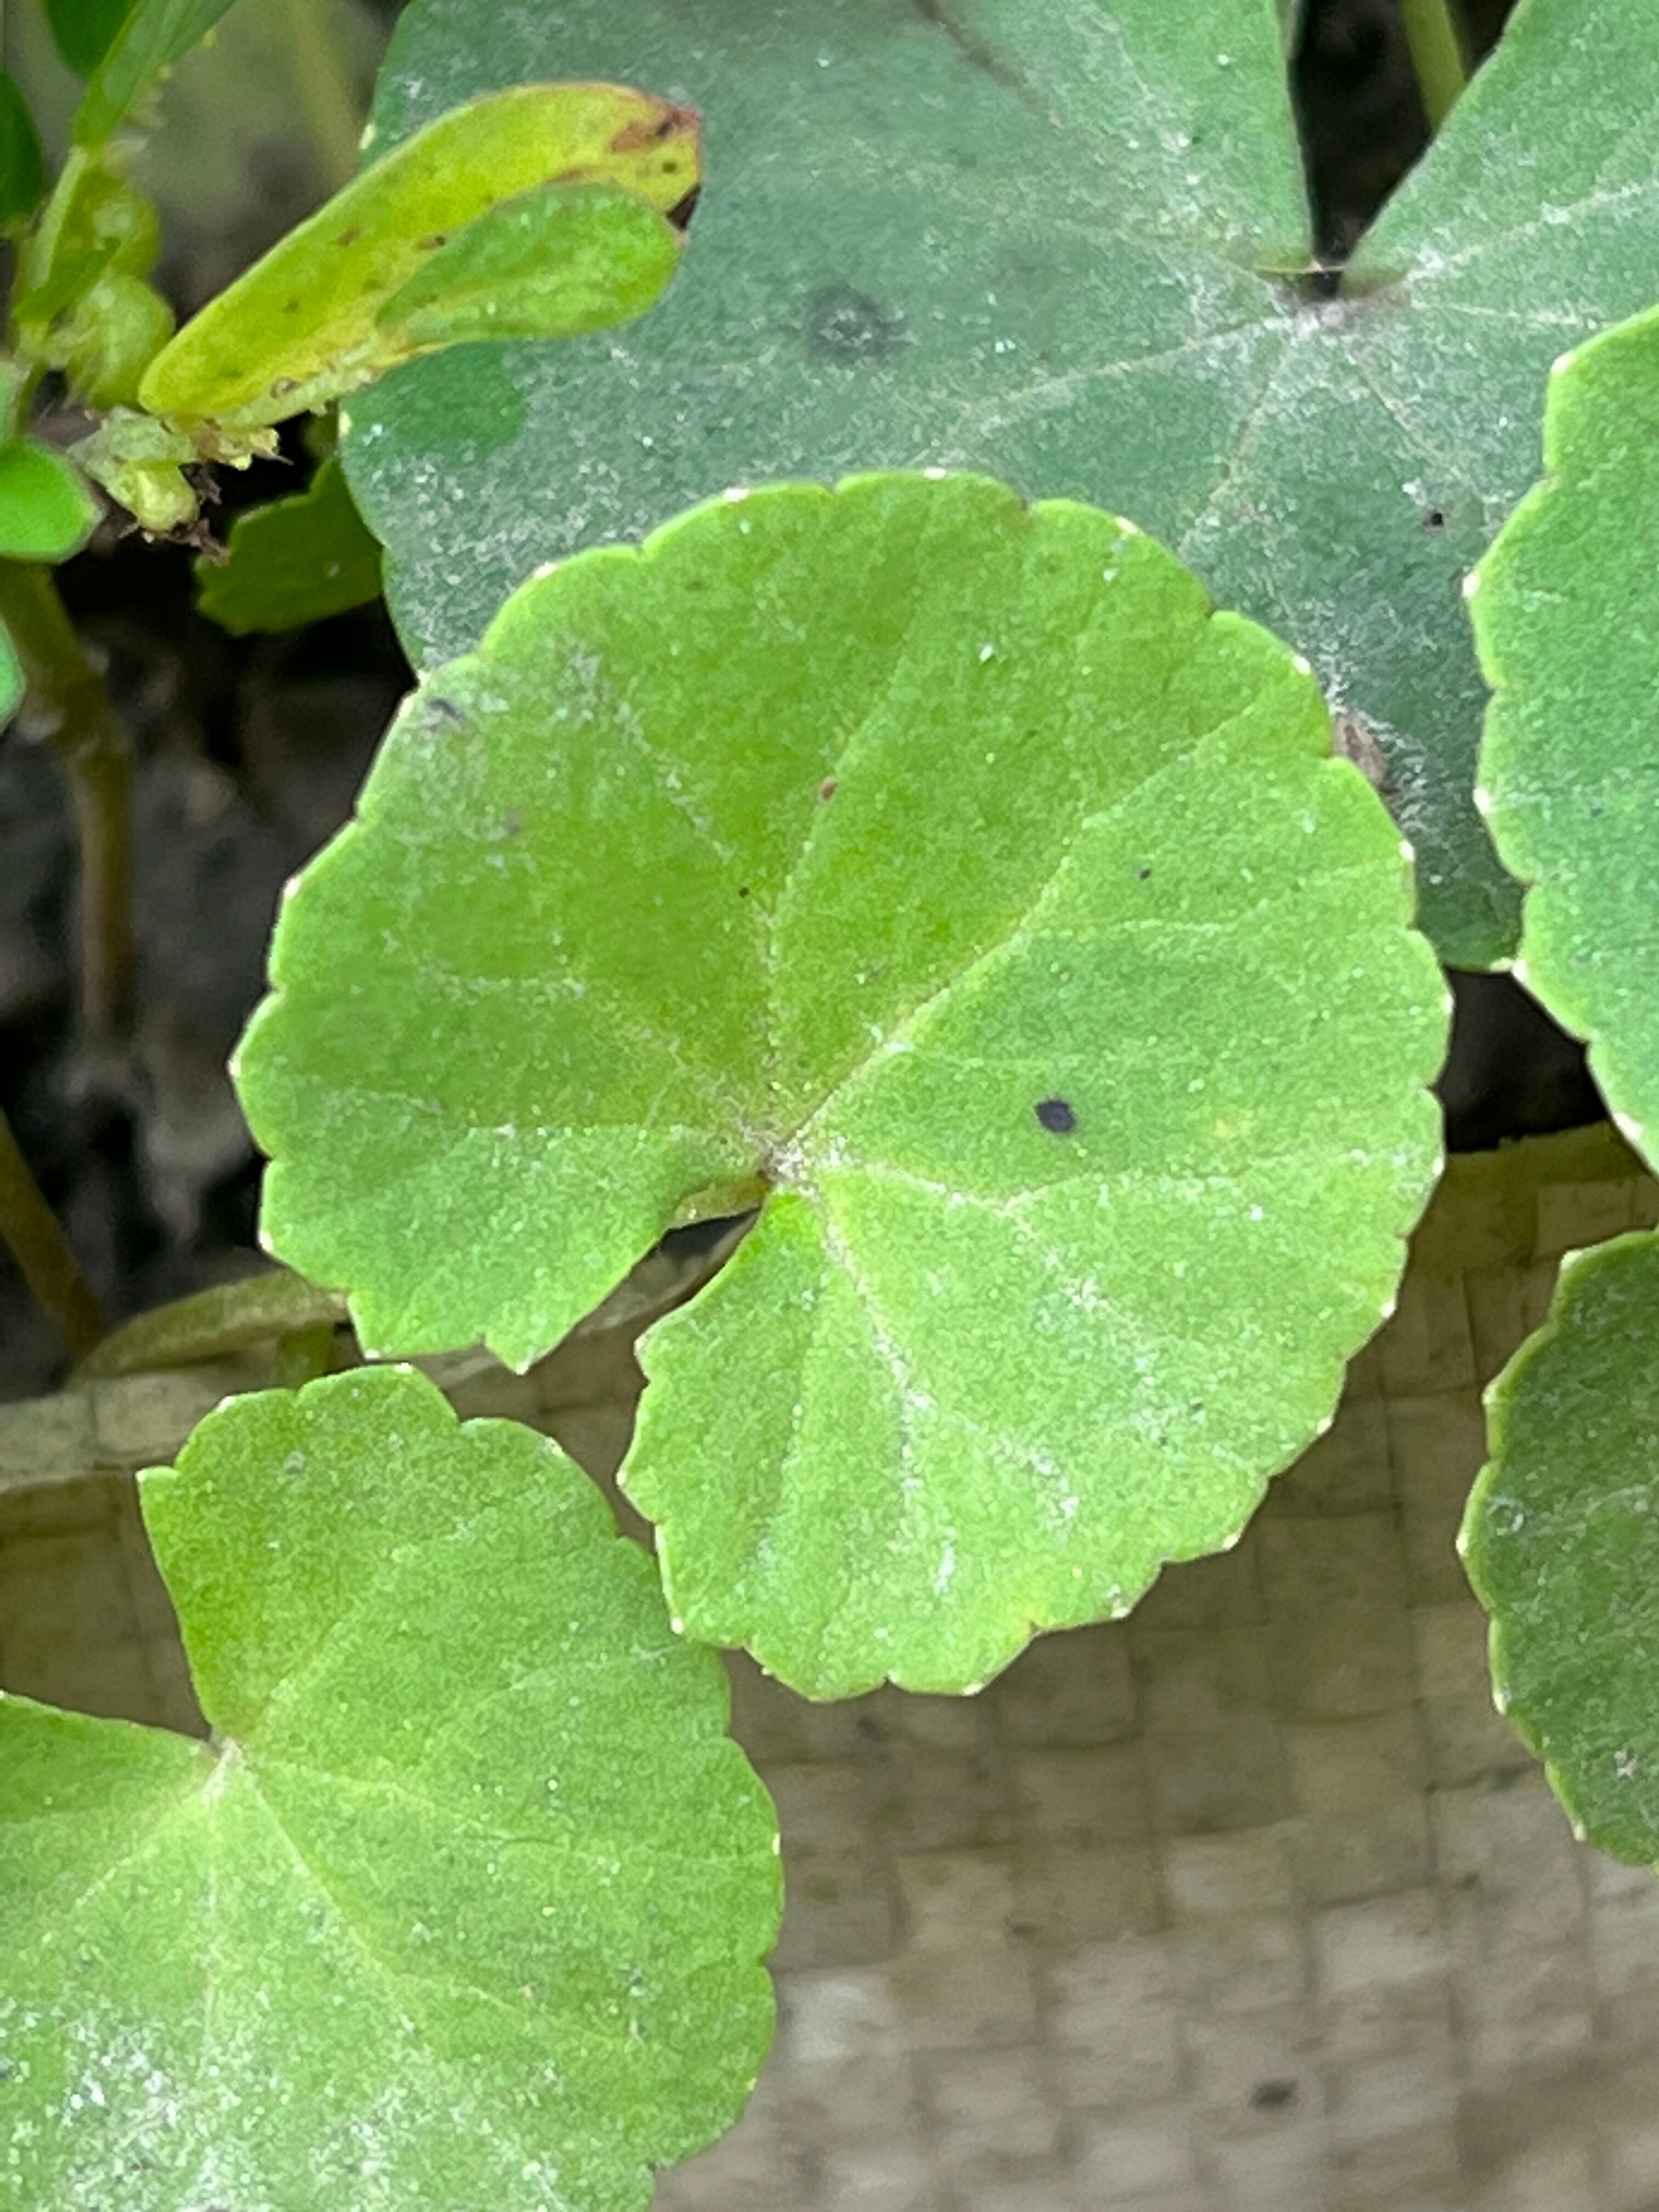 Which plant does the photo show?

thankuni
